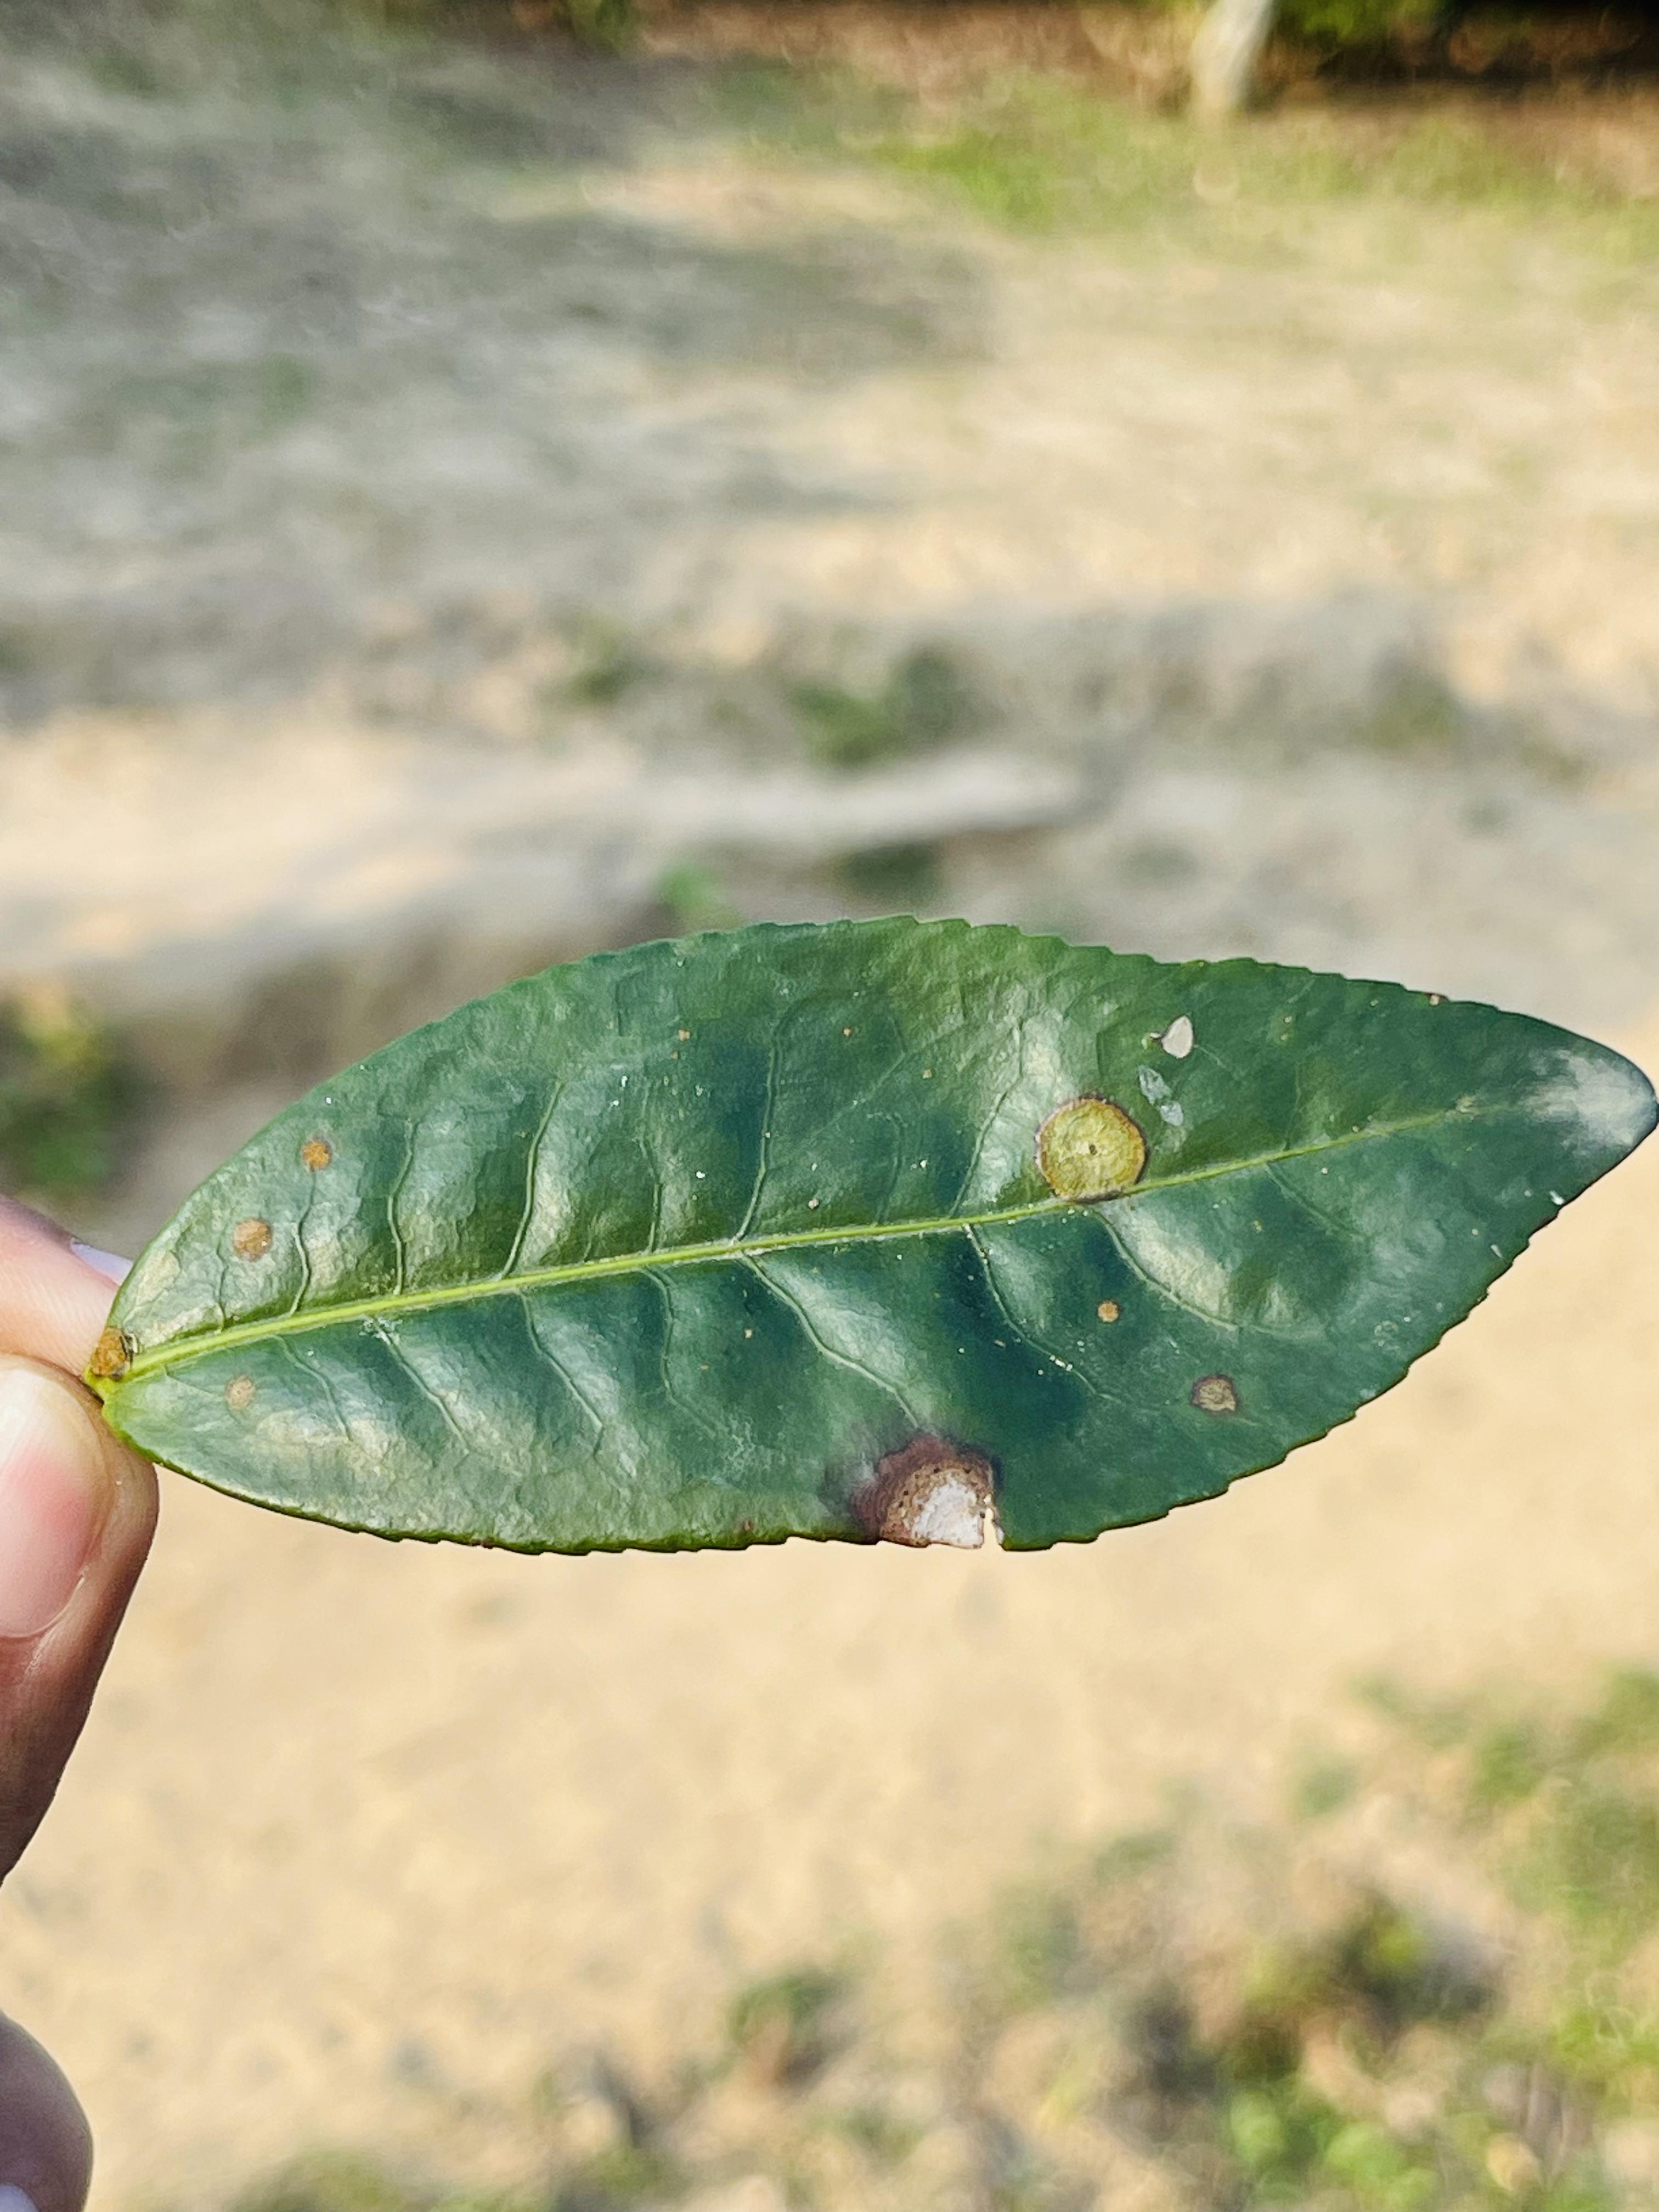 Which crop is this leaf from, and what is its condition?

tea, blight
